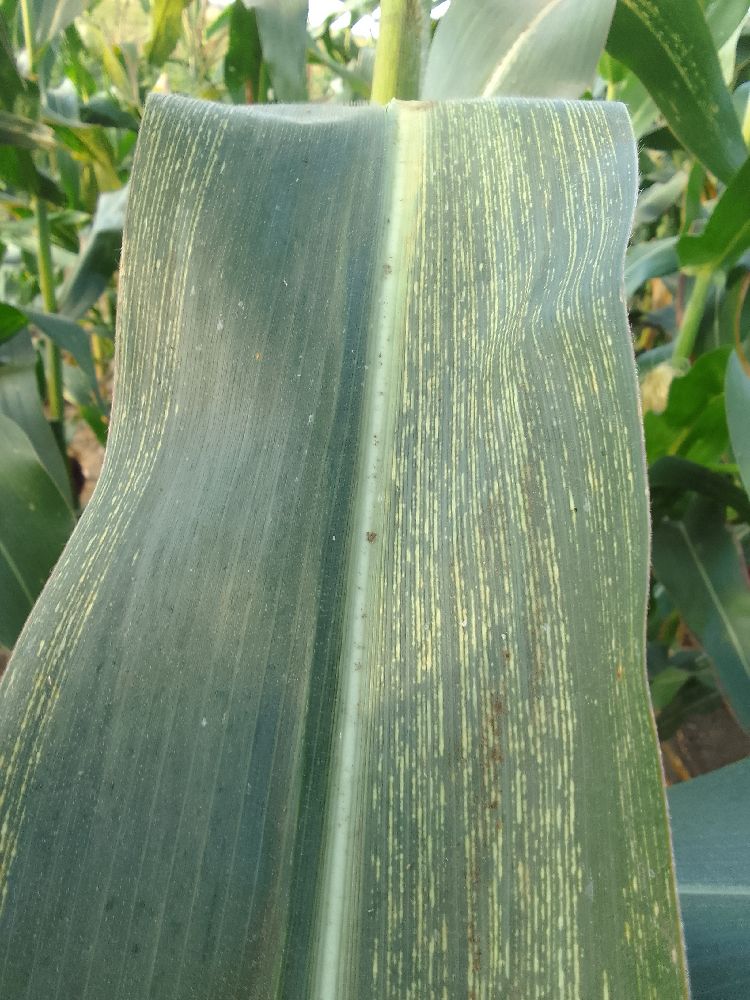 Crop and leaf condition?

maize, maize streak virus
